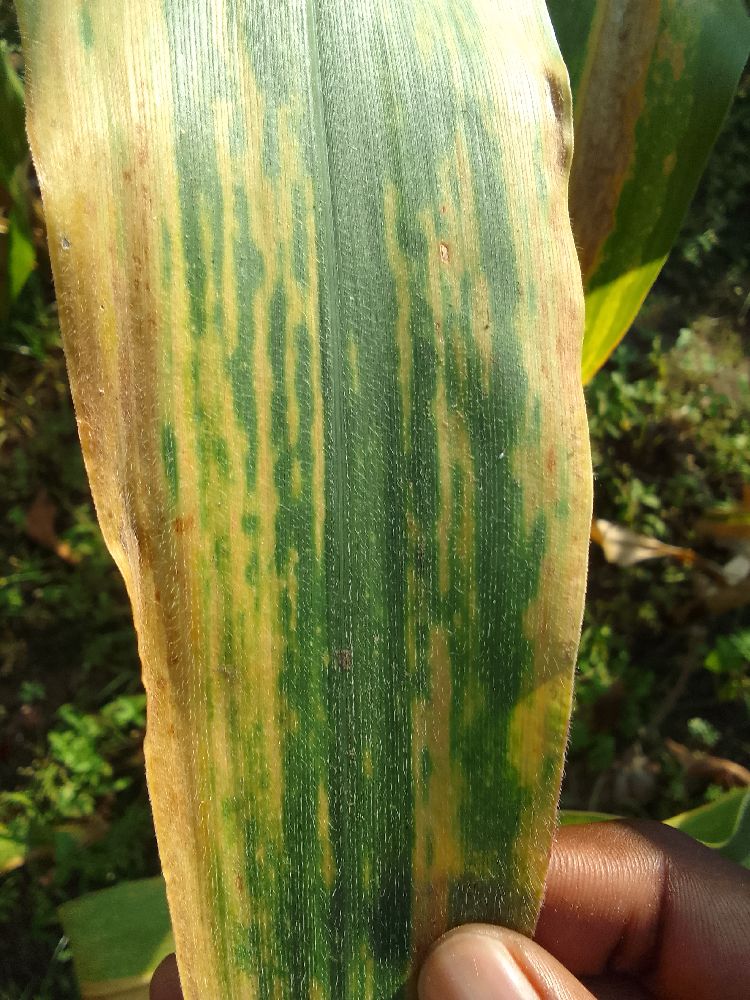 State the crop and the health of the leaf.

maize, maize lethal necrosis
